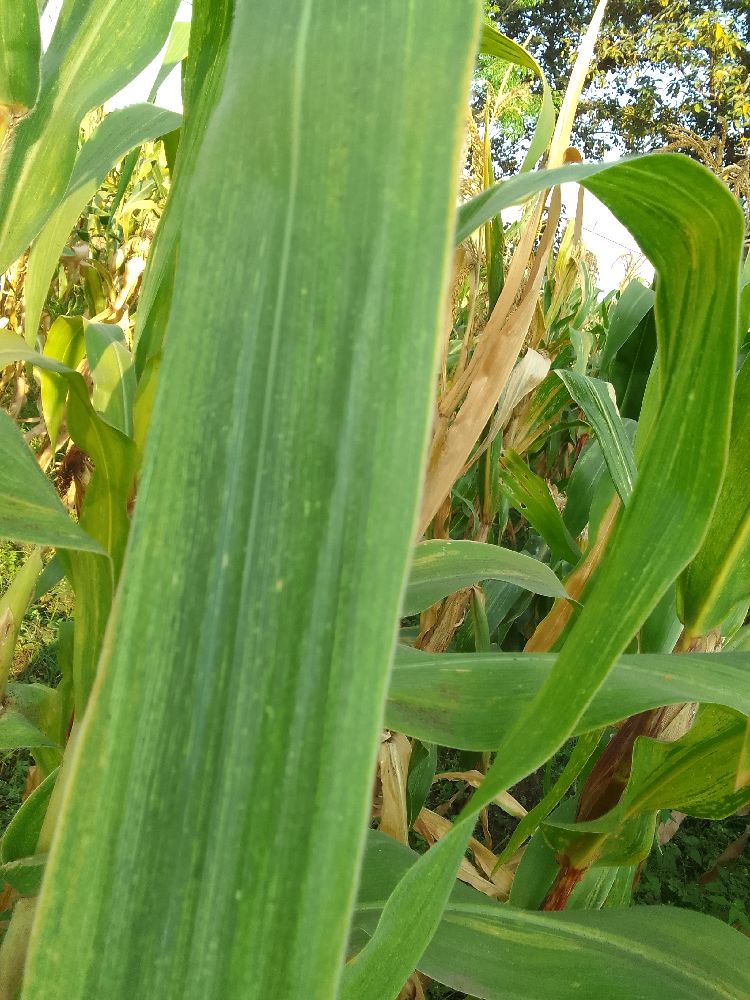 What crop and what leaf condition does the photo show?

maize, maize lethal necrosis
